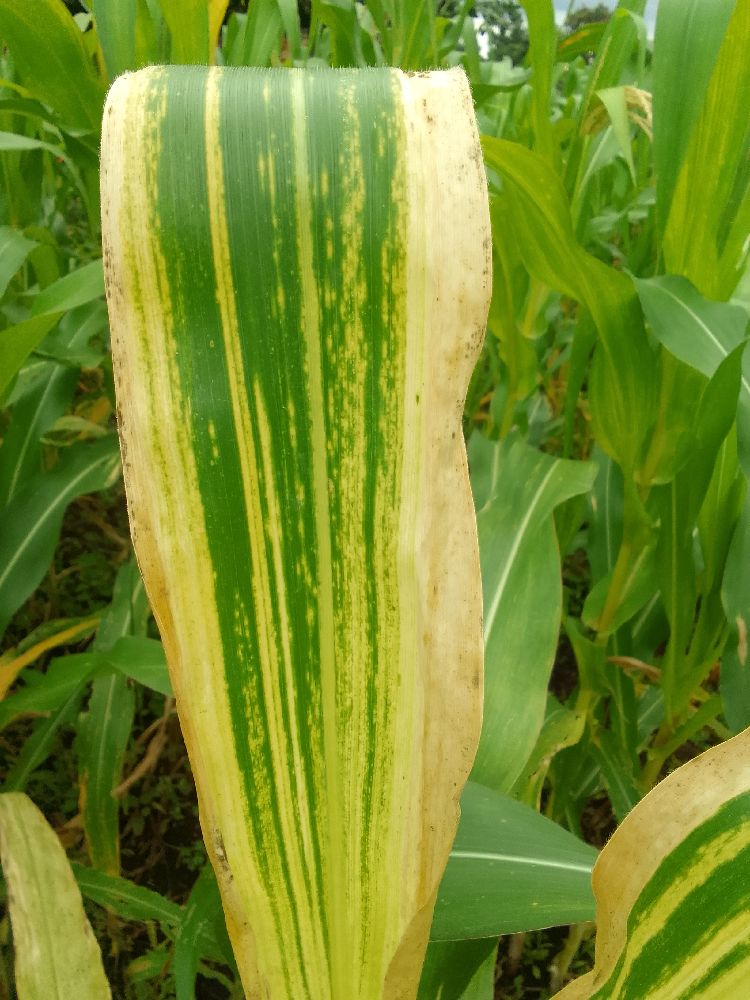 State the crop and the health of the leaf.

maize, maize lethal necrosis
